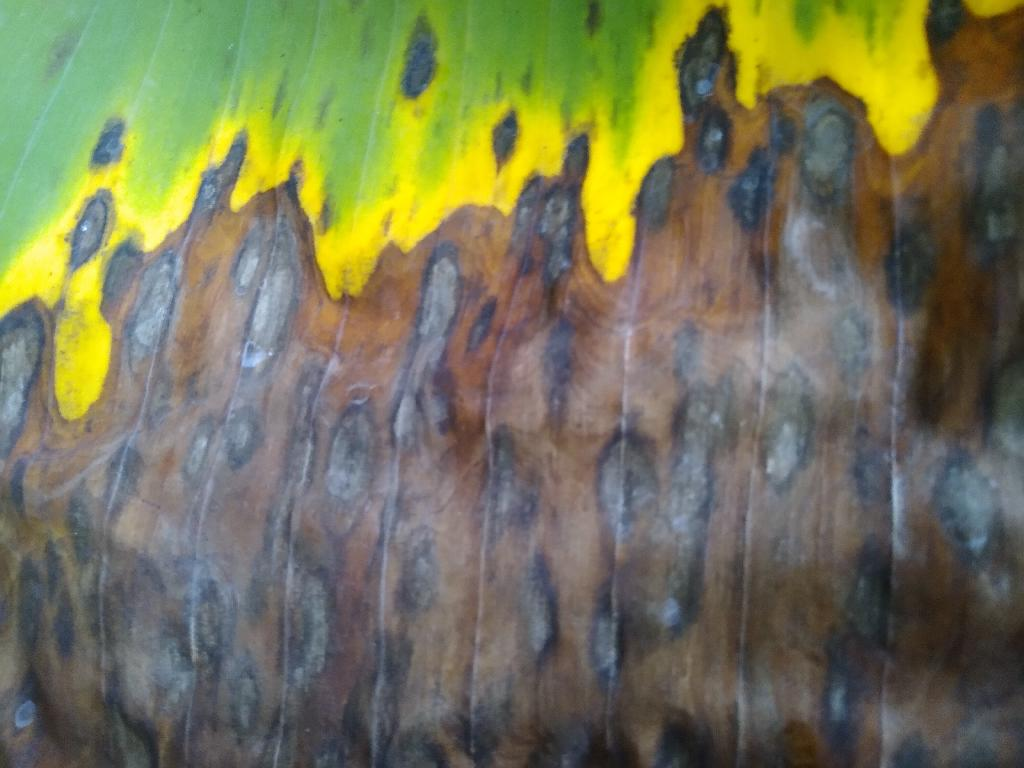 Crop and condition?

banana, black sigatoka
